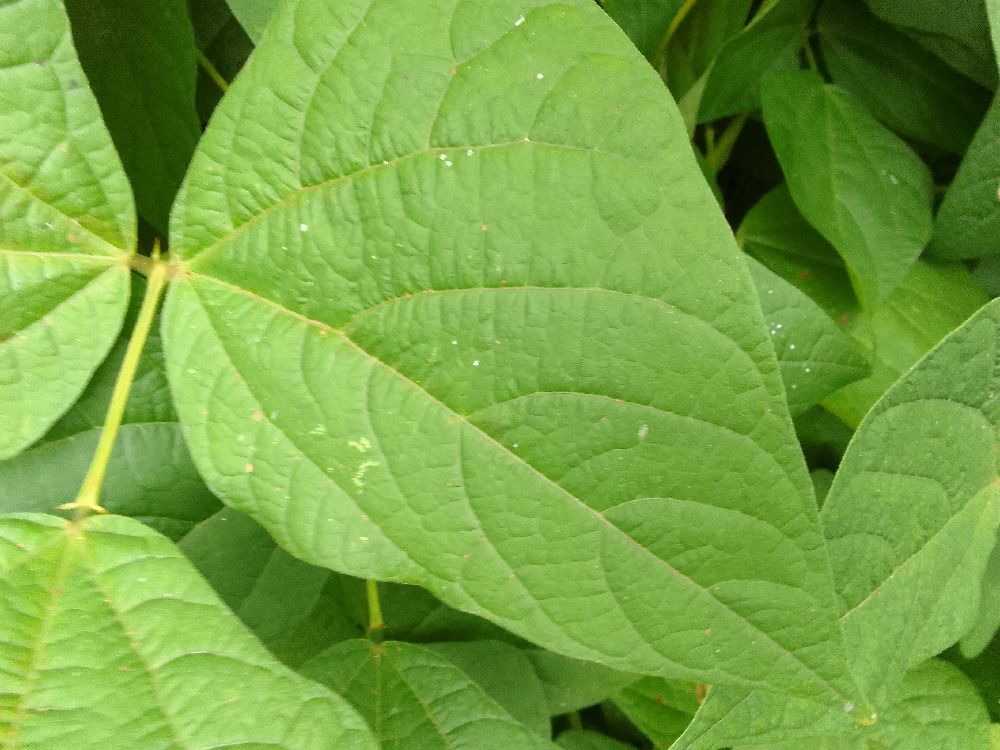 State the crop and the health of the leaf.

common bean, healthy
